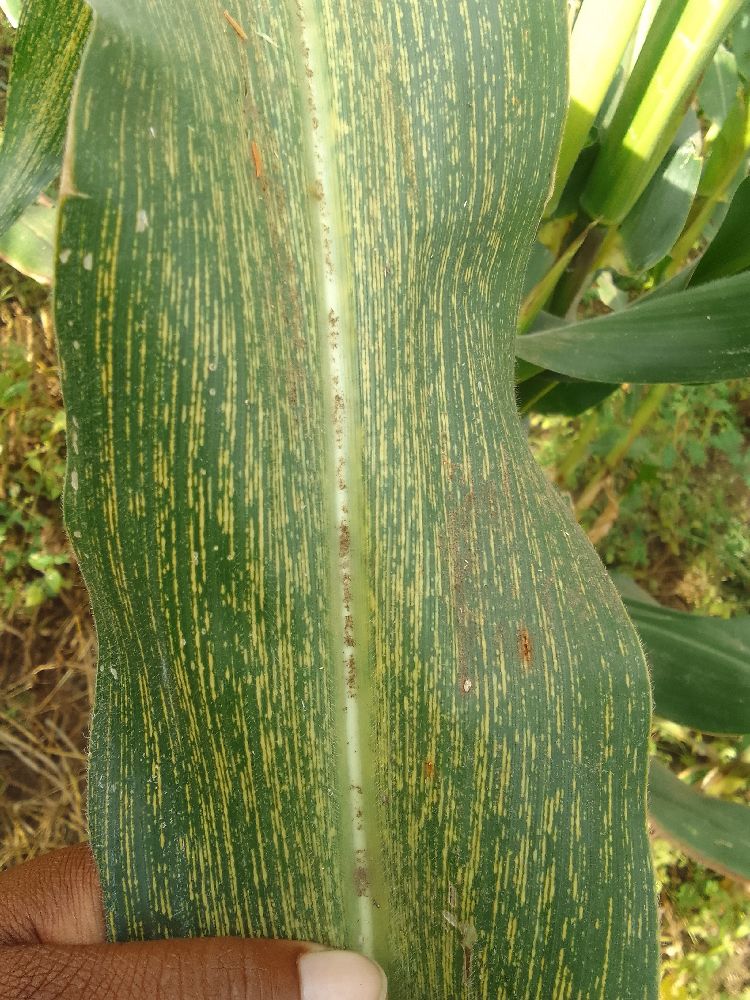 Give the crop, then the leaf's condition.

maize, healthy
